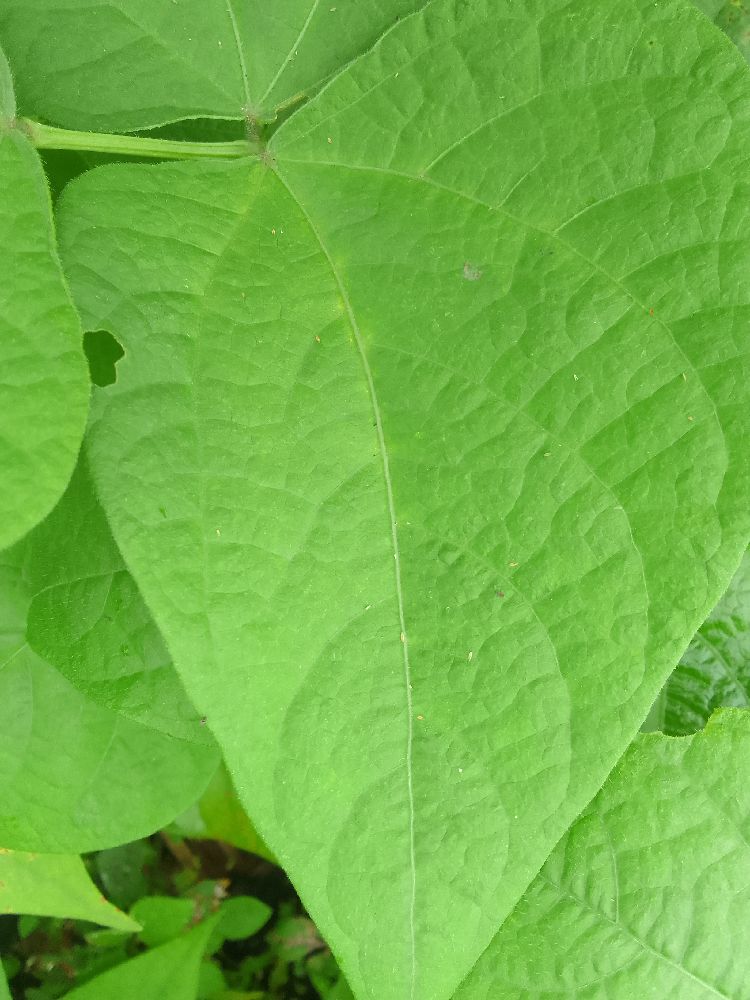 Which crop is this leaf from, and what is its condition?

common bean, healthy
